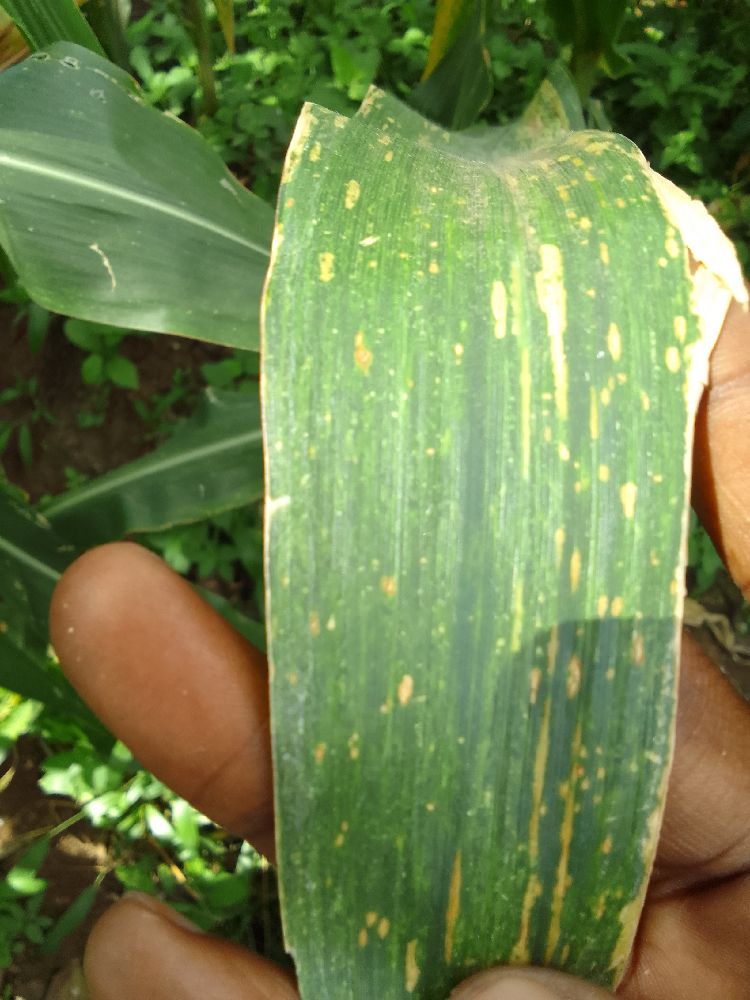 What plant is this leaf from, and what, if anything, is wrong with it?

maize, maize lethal necrosis
